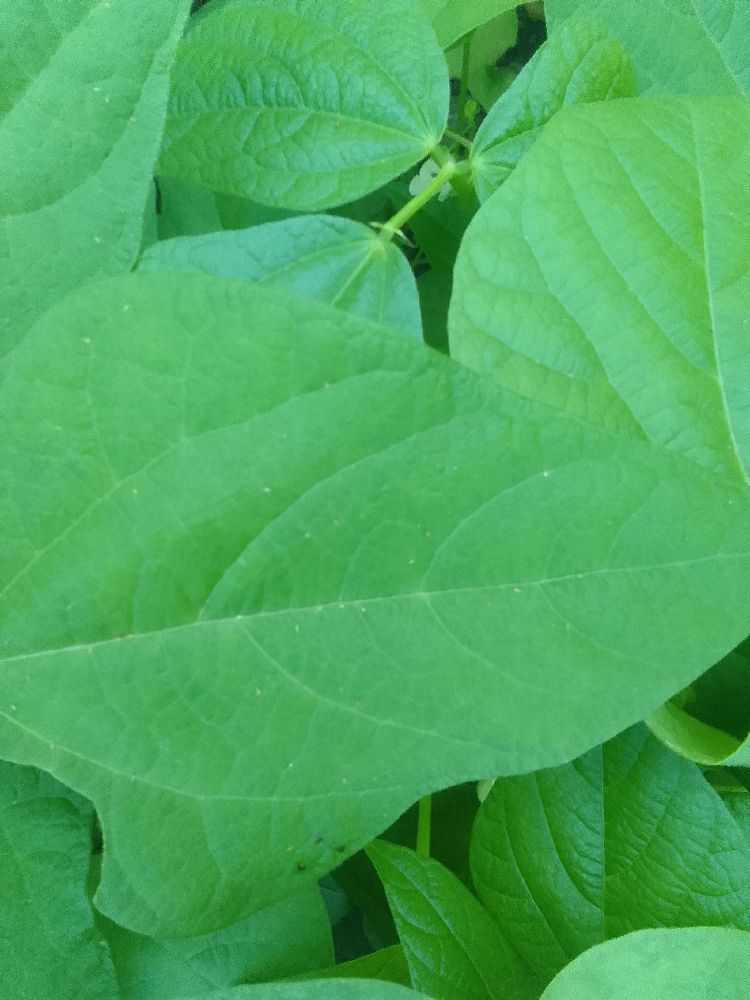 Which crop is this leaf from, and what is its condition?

common bean, healthy
